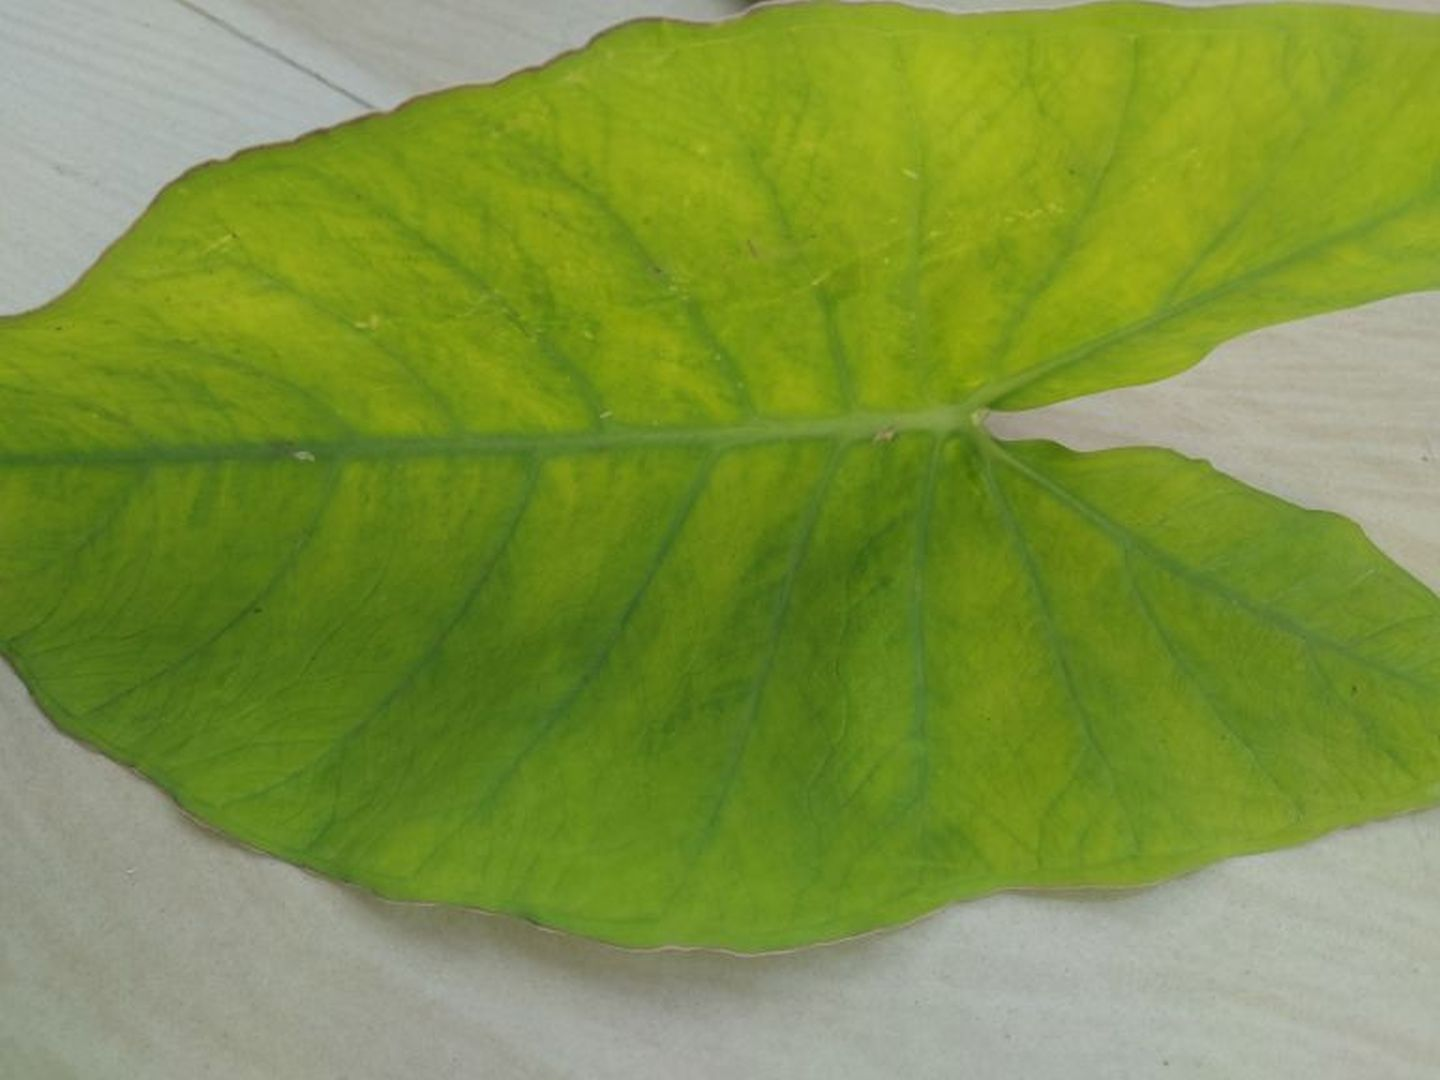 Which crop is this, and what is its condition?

taro, mosaic
